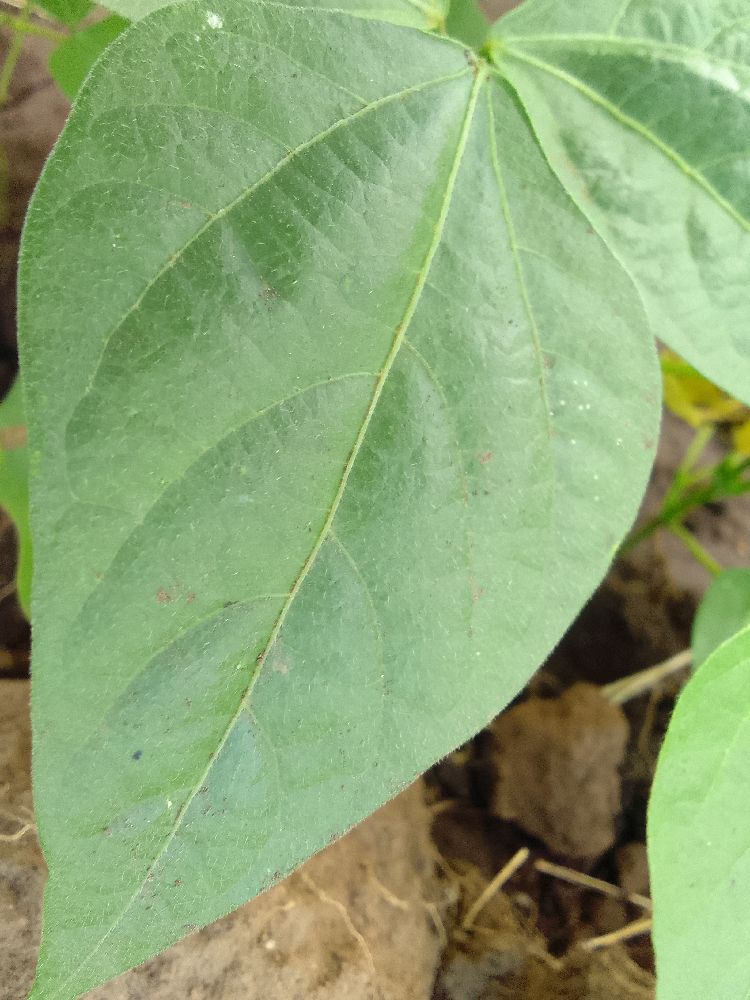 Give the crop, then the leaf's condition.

common bean, healthy
